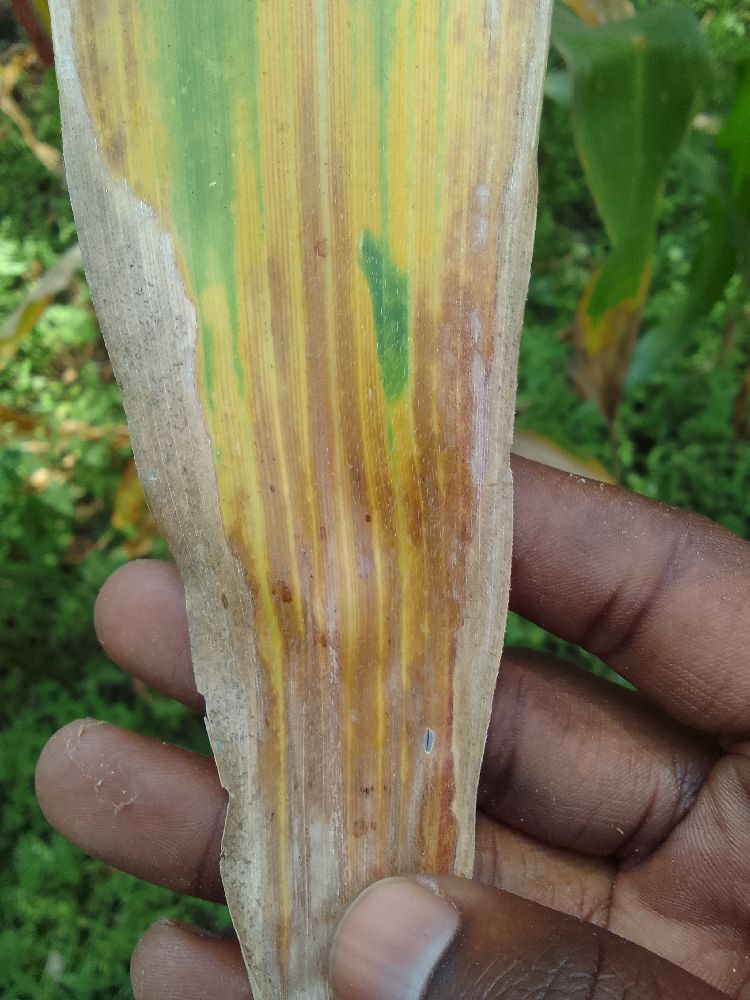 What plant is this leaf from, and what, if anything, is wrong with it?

maize, maize lethal necrosis
